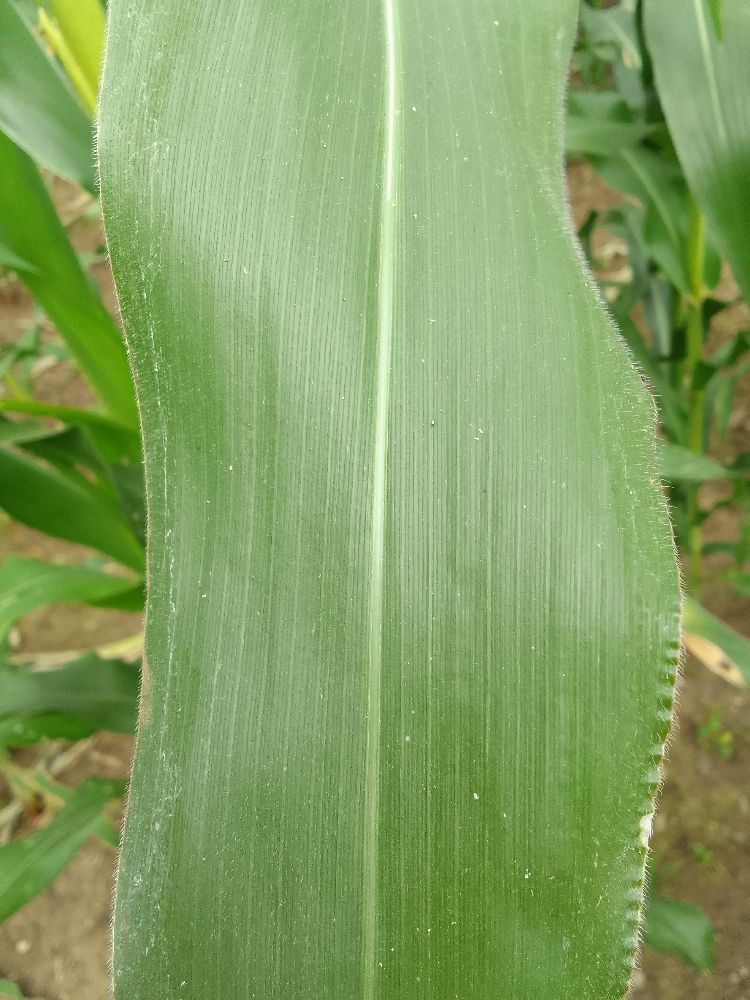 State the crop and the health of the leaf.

maize, healthy
